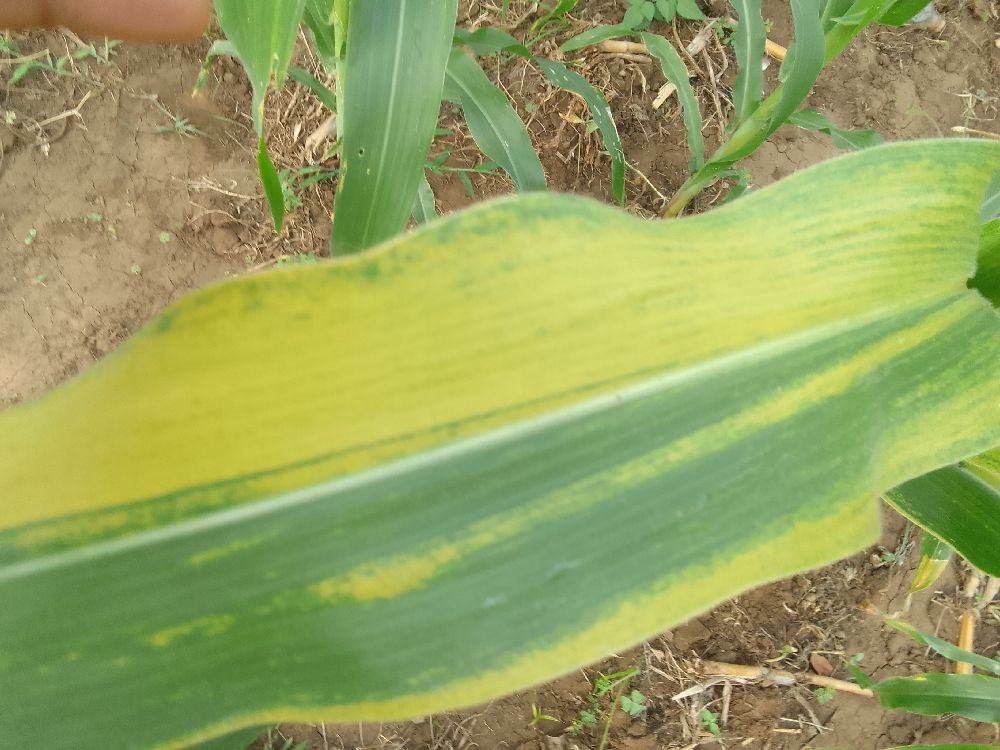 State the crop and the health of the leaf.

maize, maize lethal necrosis
